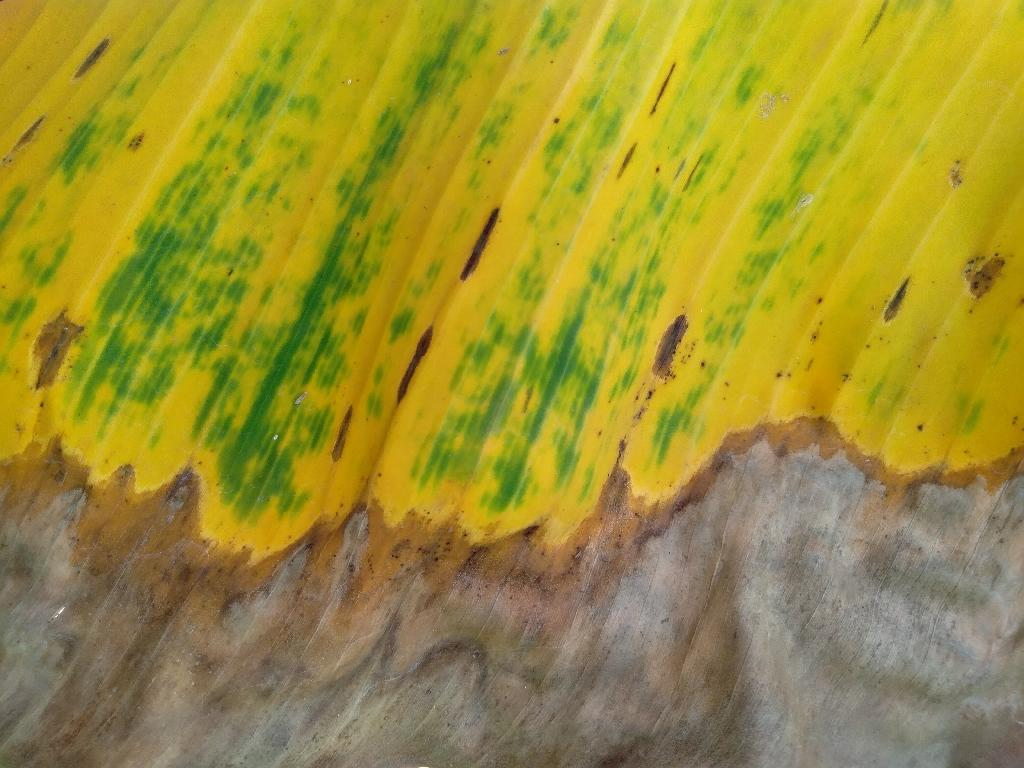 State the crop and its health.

banana, fusarium wilt race 1
